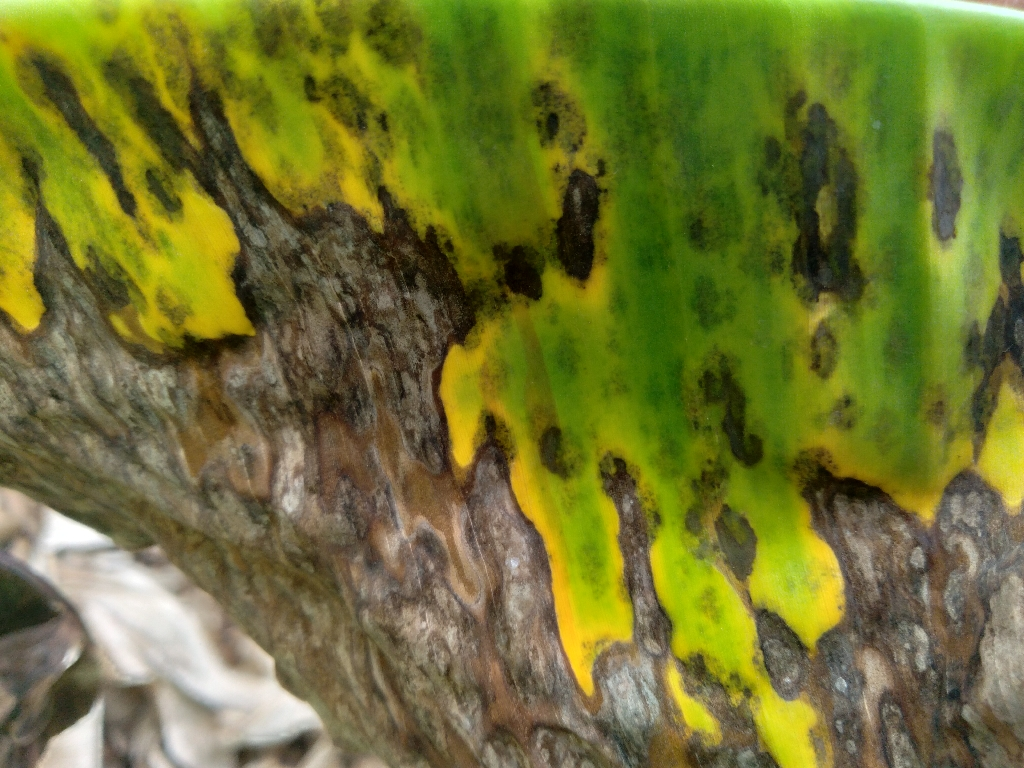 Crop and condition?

banana, black sigatoka
